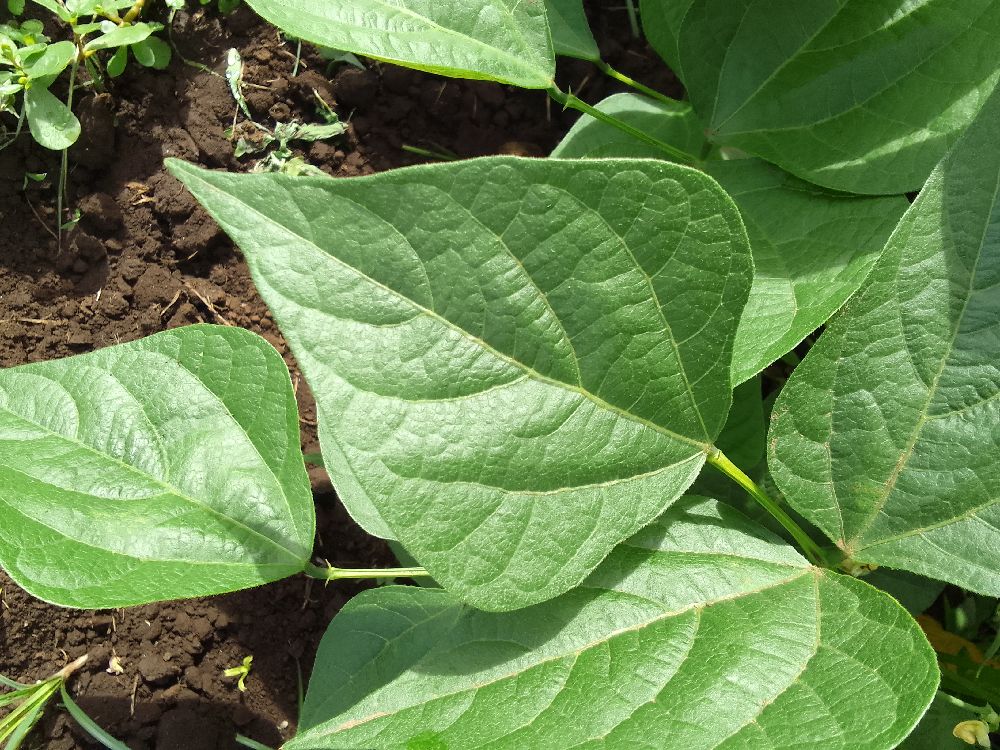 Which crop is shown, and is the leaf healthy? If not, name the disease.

common bean, healthy
